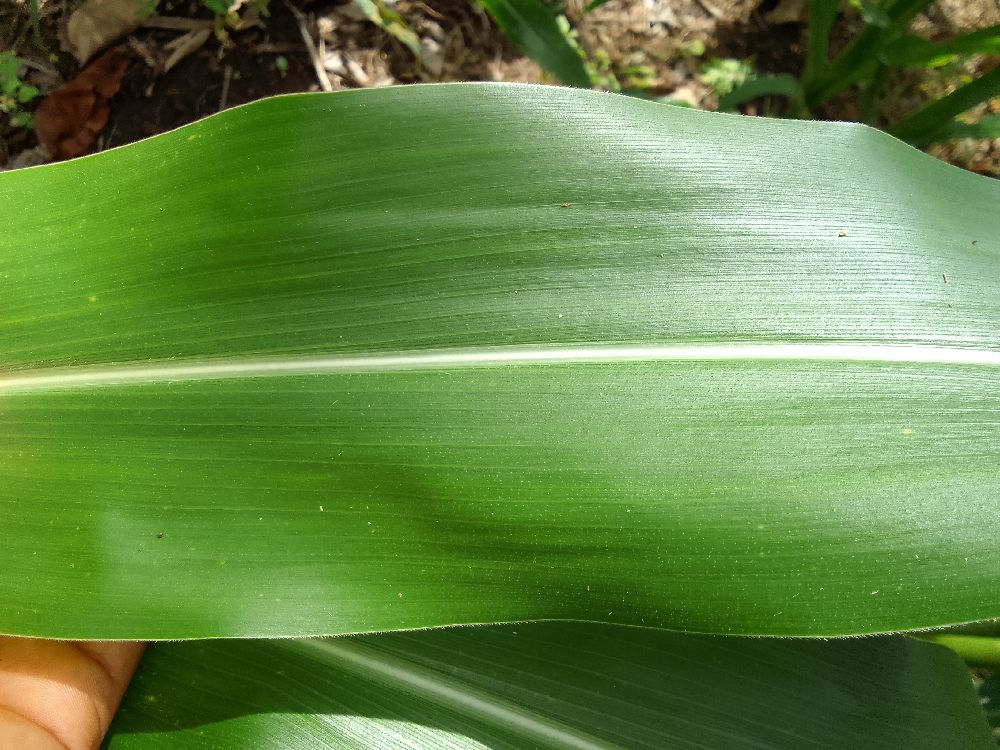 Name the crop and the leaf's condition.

maize, healthy
